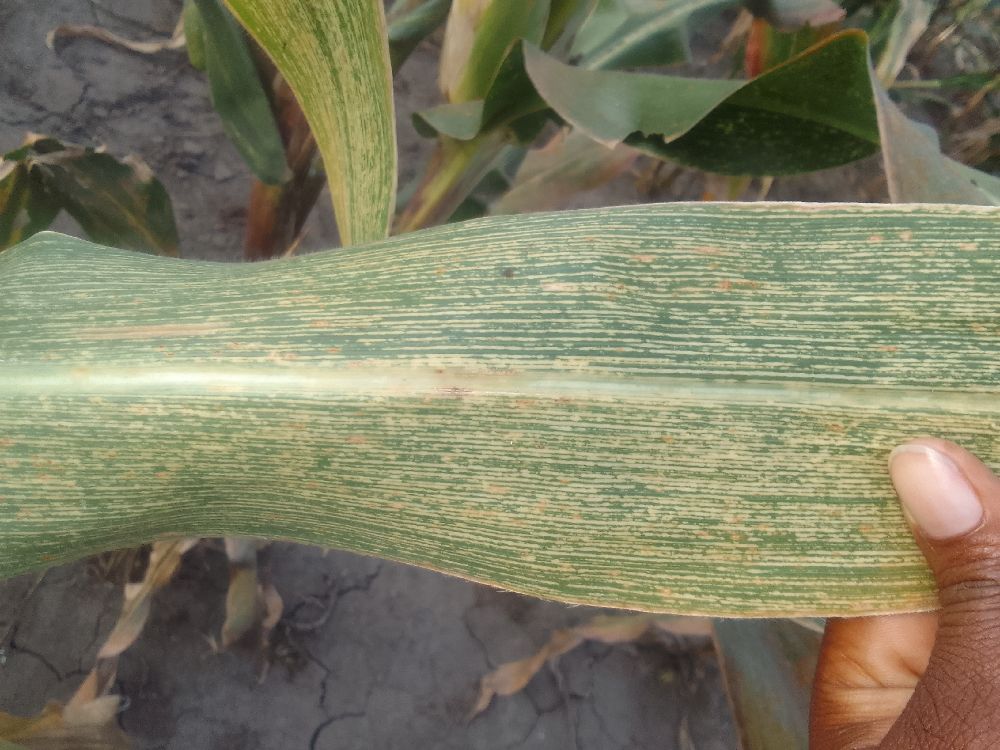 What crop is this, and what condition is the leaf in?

maize, maize streak virus
